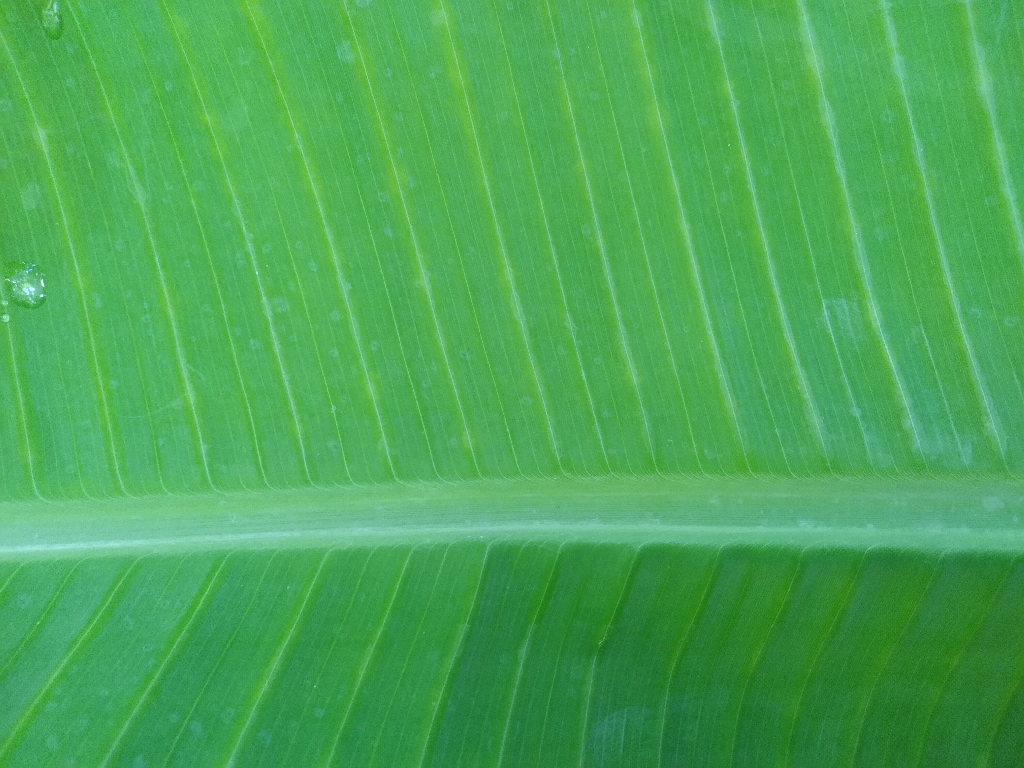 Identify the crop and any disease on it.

banana, healthy
